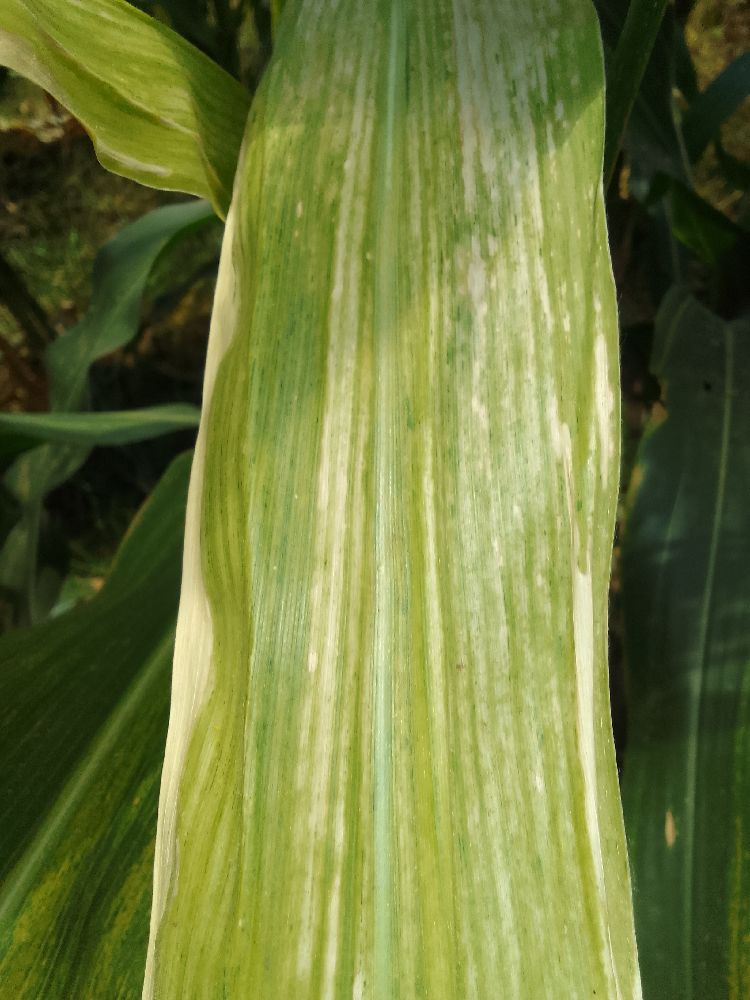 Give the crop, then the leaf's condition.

maize, maize lethal necrosis
